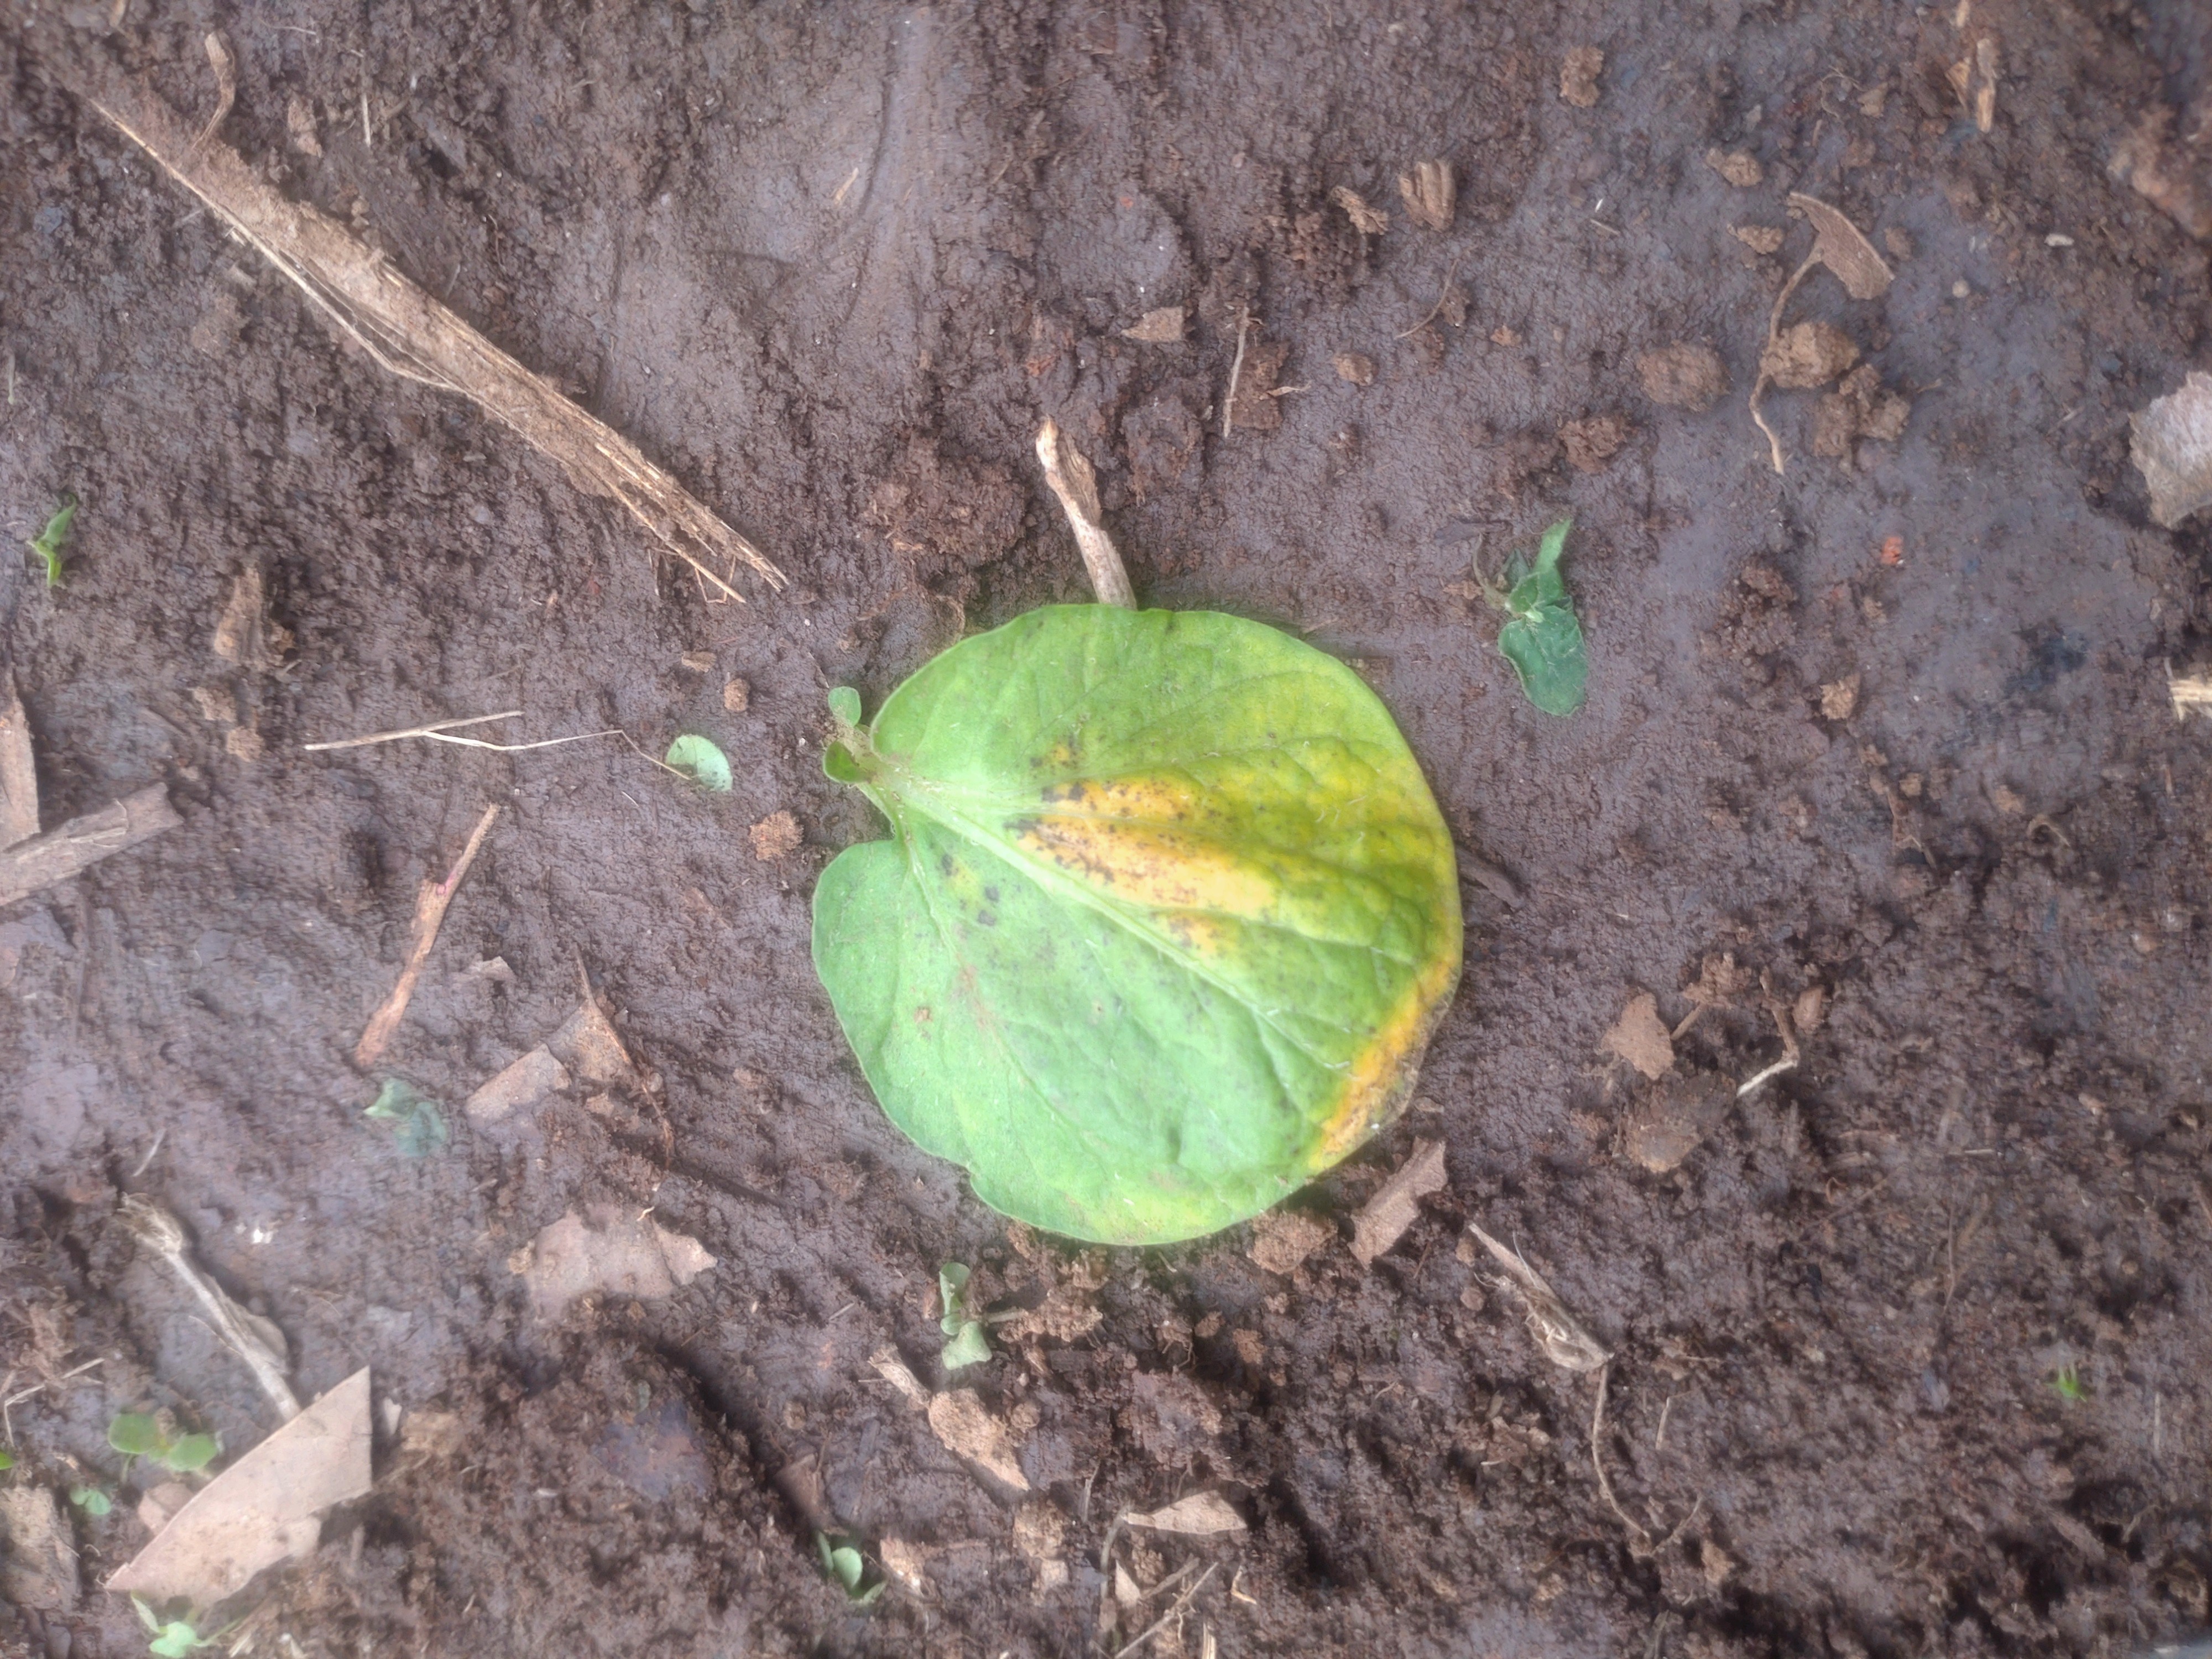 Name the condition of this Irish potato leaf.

late blight
